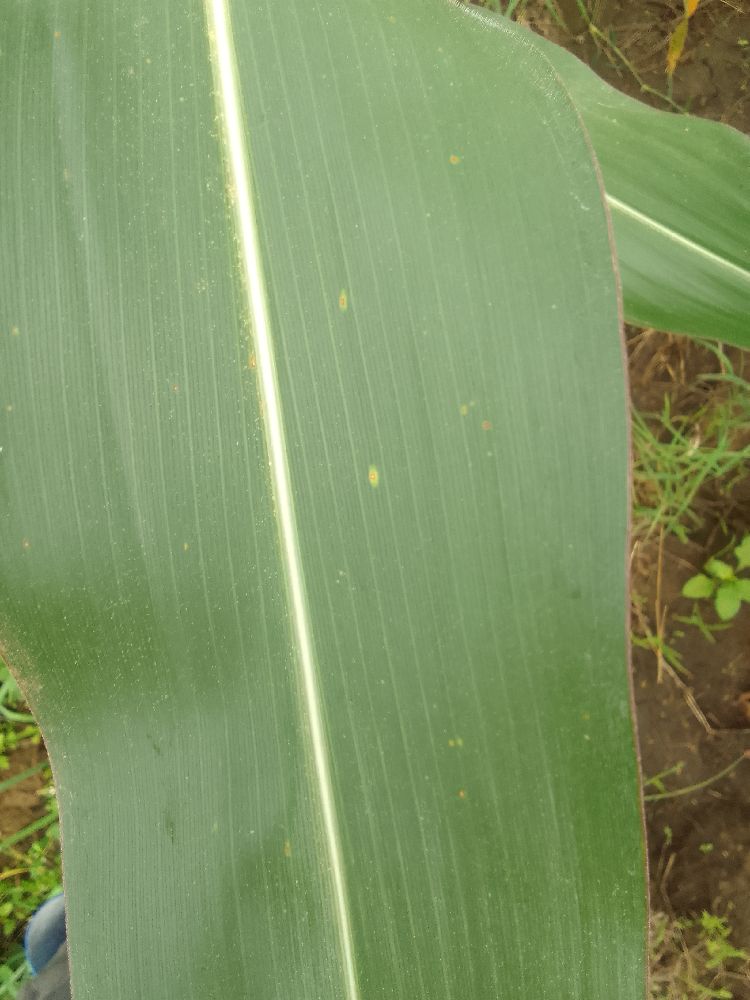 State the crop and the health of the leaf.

maize, healthy
